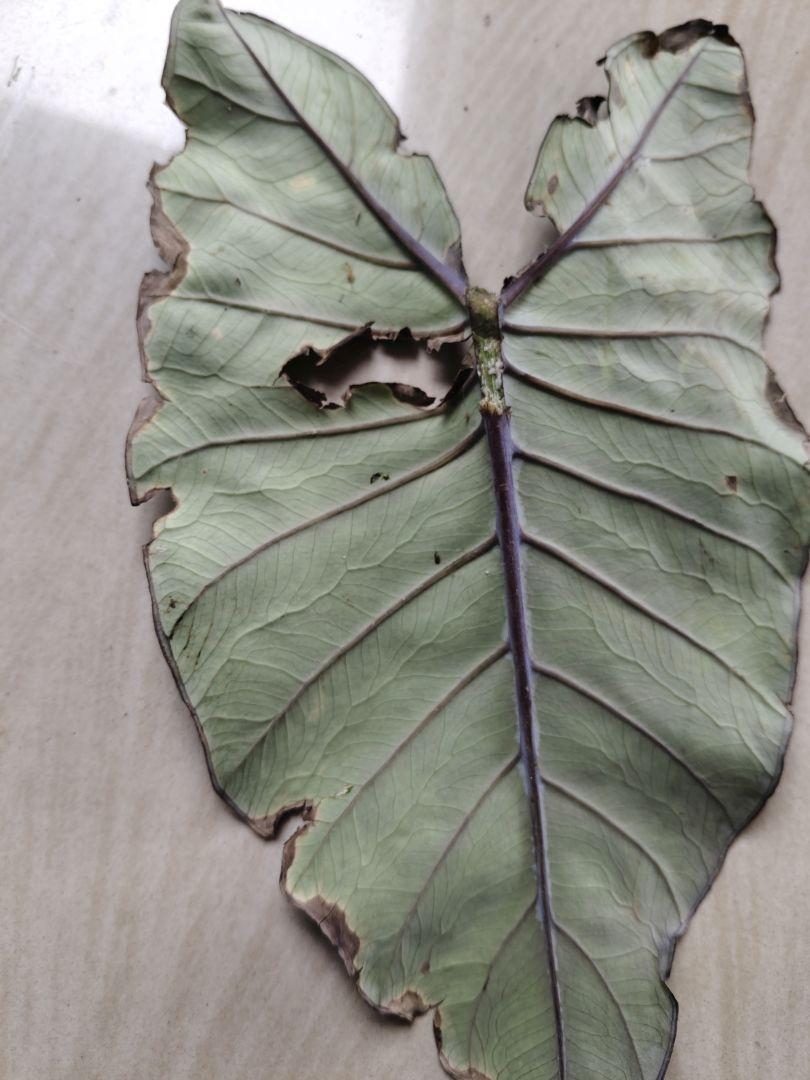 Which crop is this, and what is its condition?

taro, leaf blight
